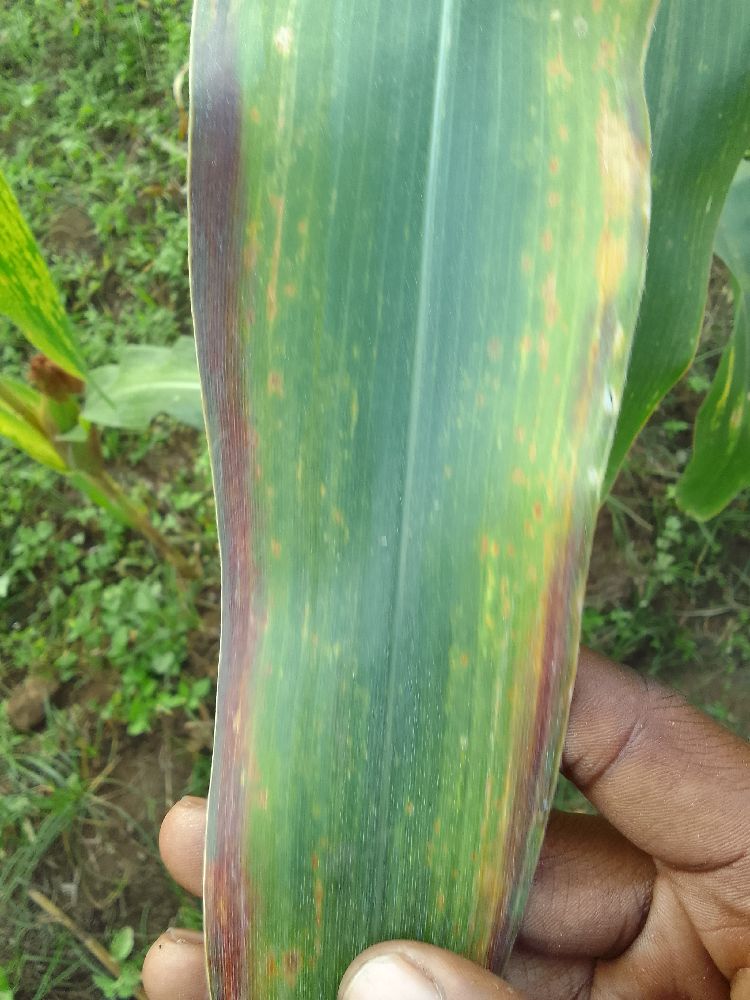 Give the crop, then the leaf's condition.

maize, maize lethal necrosis
